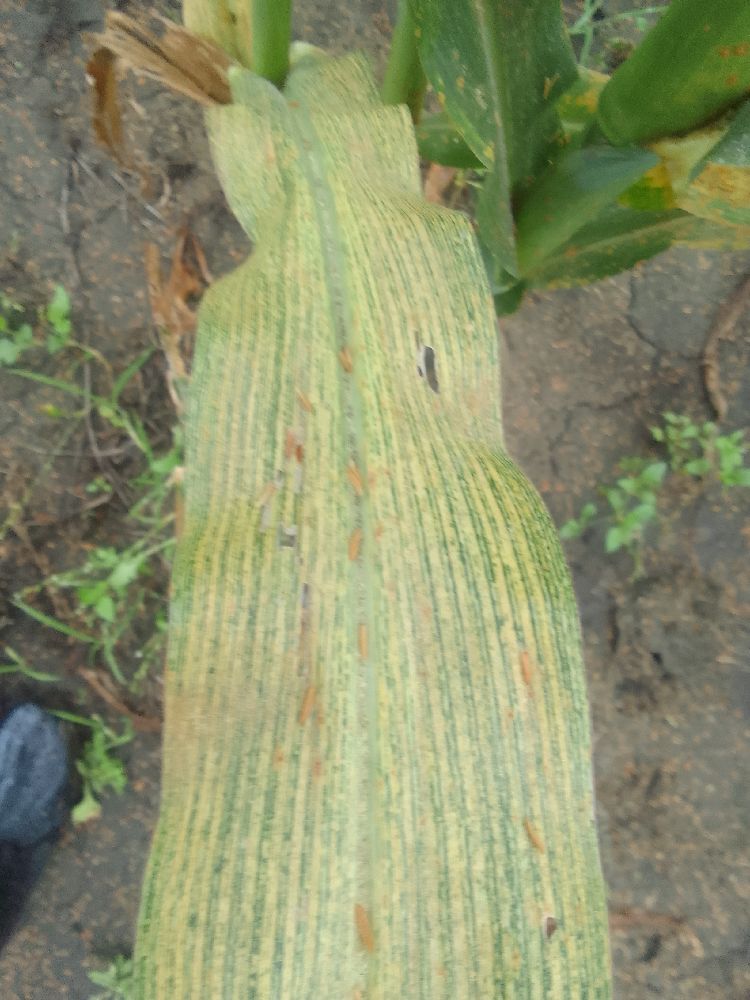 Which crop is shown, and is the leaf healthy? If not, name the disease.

maize, maize streak virus
